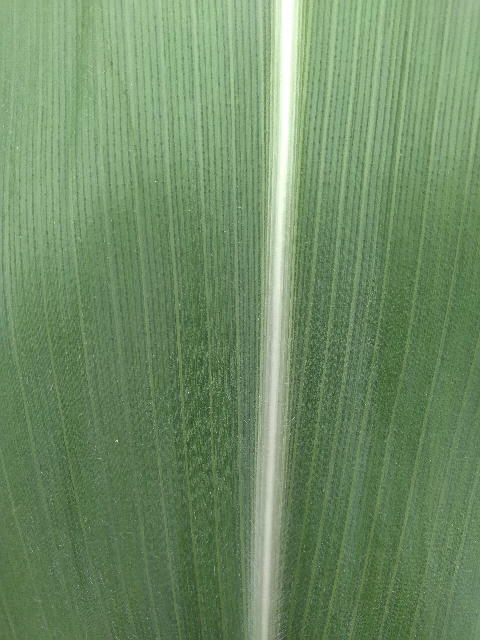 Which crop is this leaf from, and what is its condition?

maize, healthy
